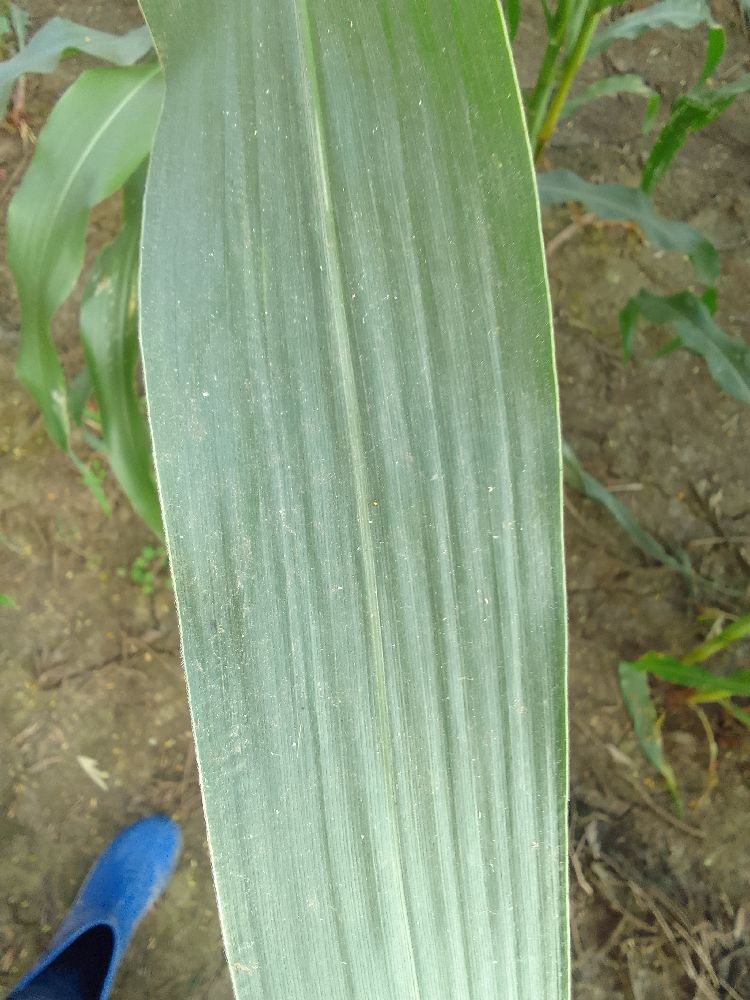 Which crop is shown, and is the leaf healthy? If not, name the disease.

maize, healthy
